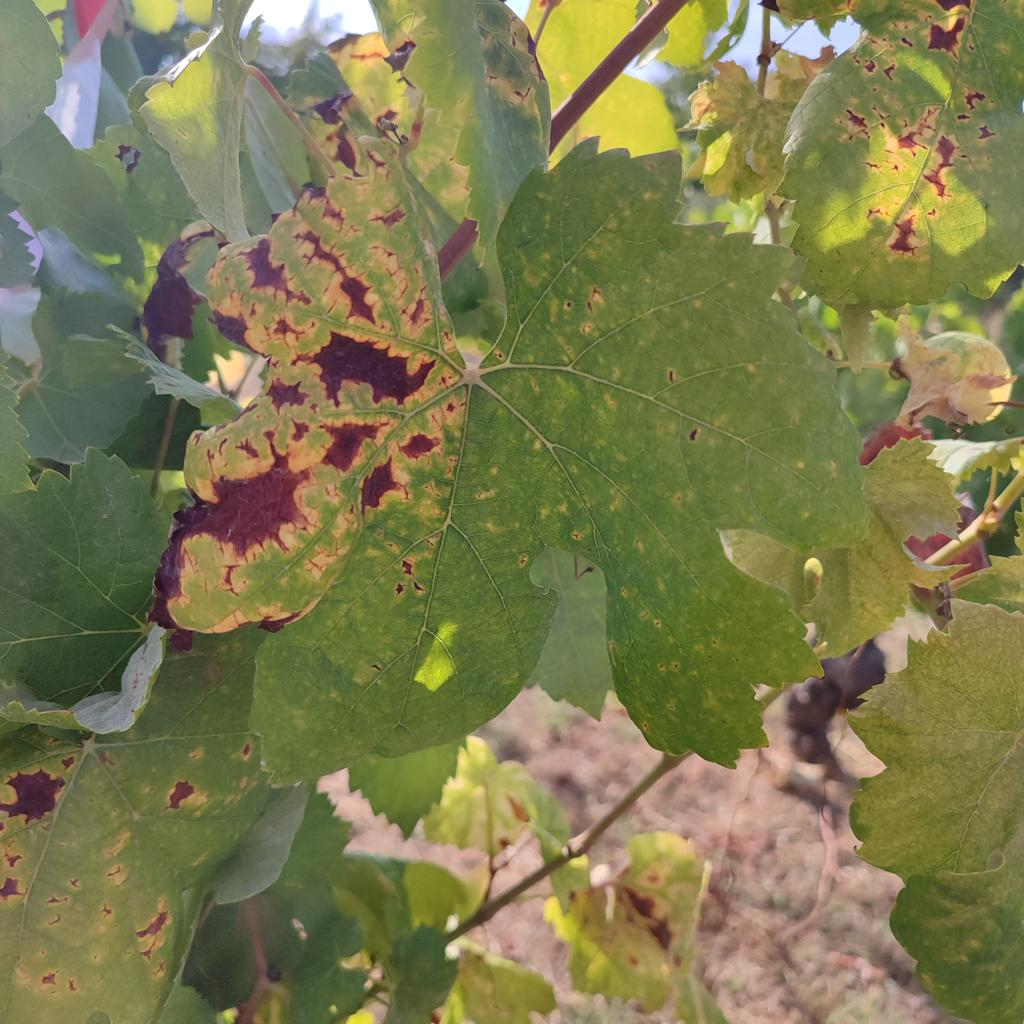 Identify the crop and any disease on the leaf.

grapevine, esca complex
